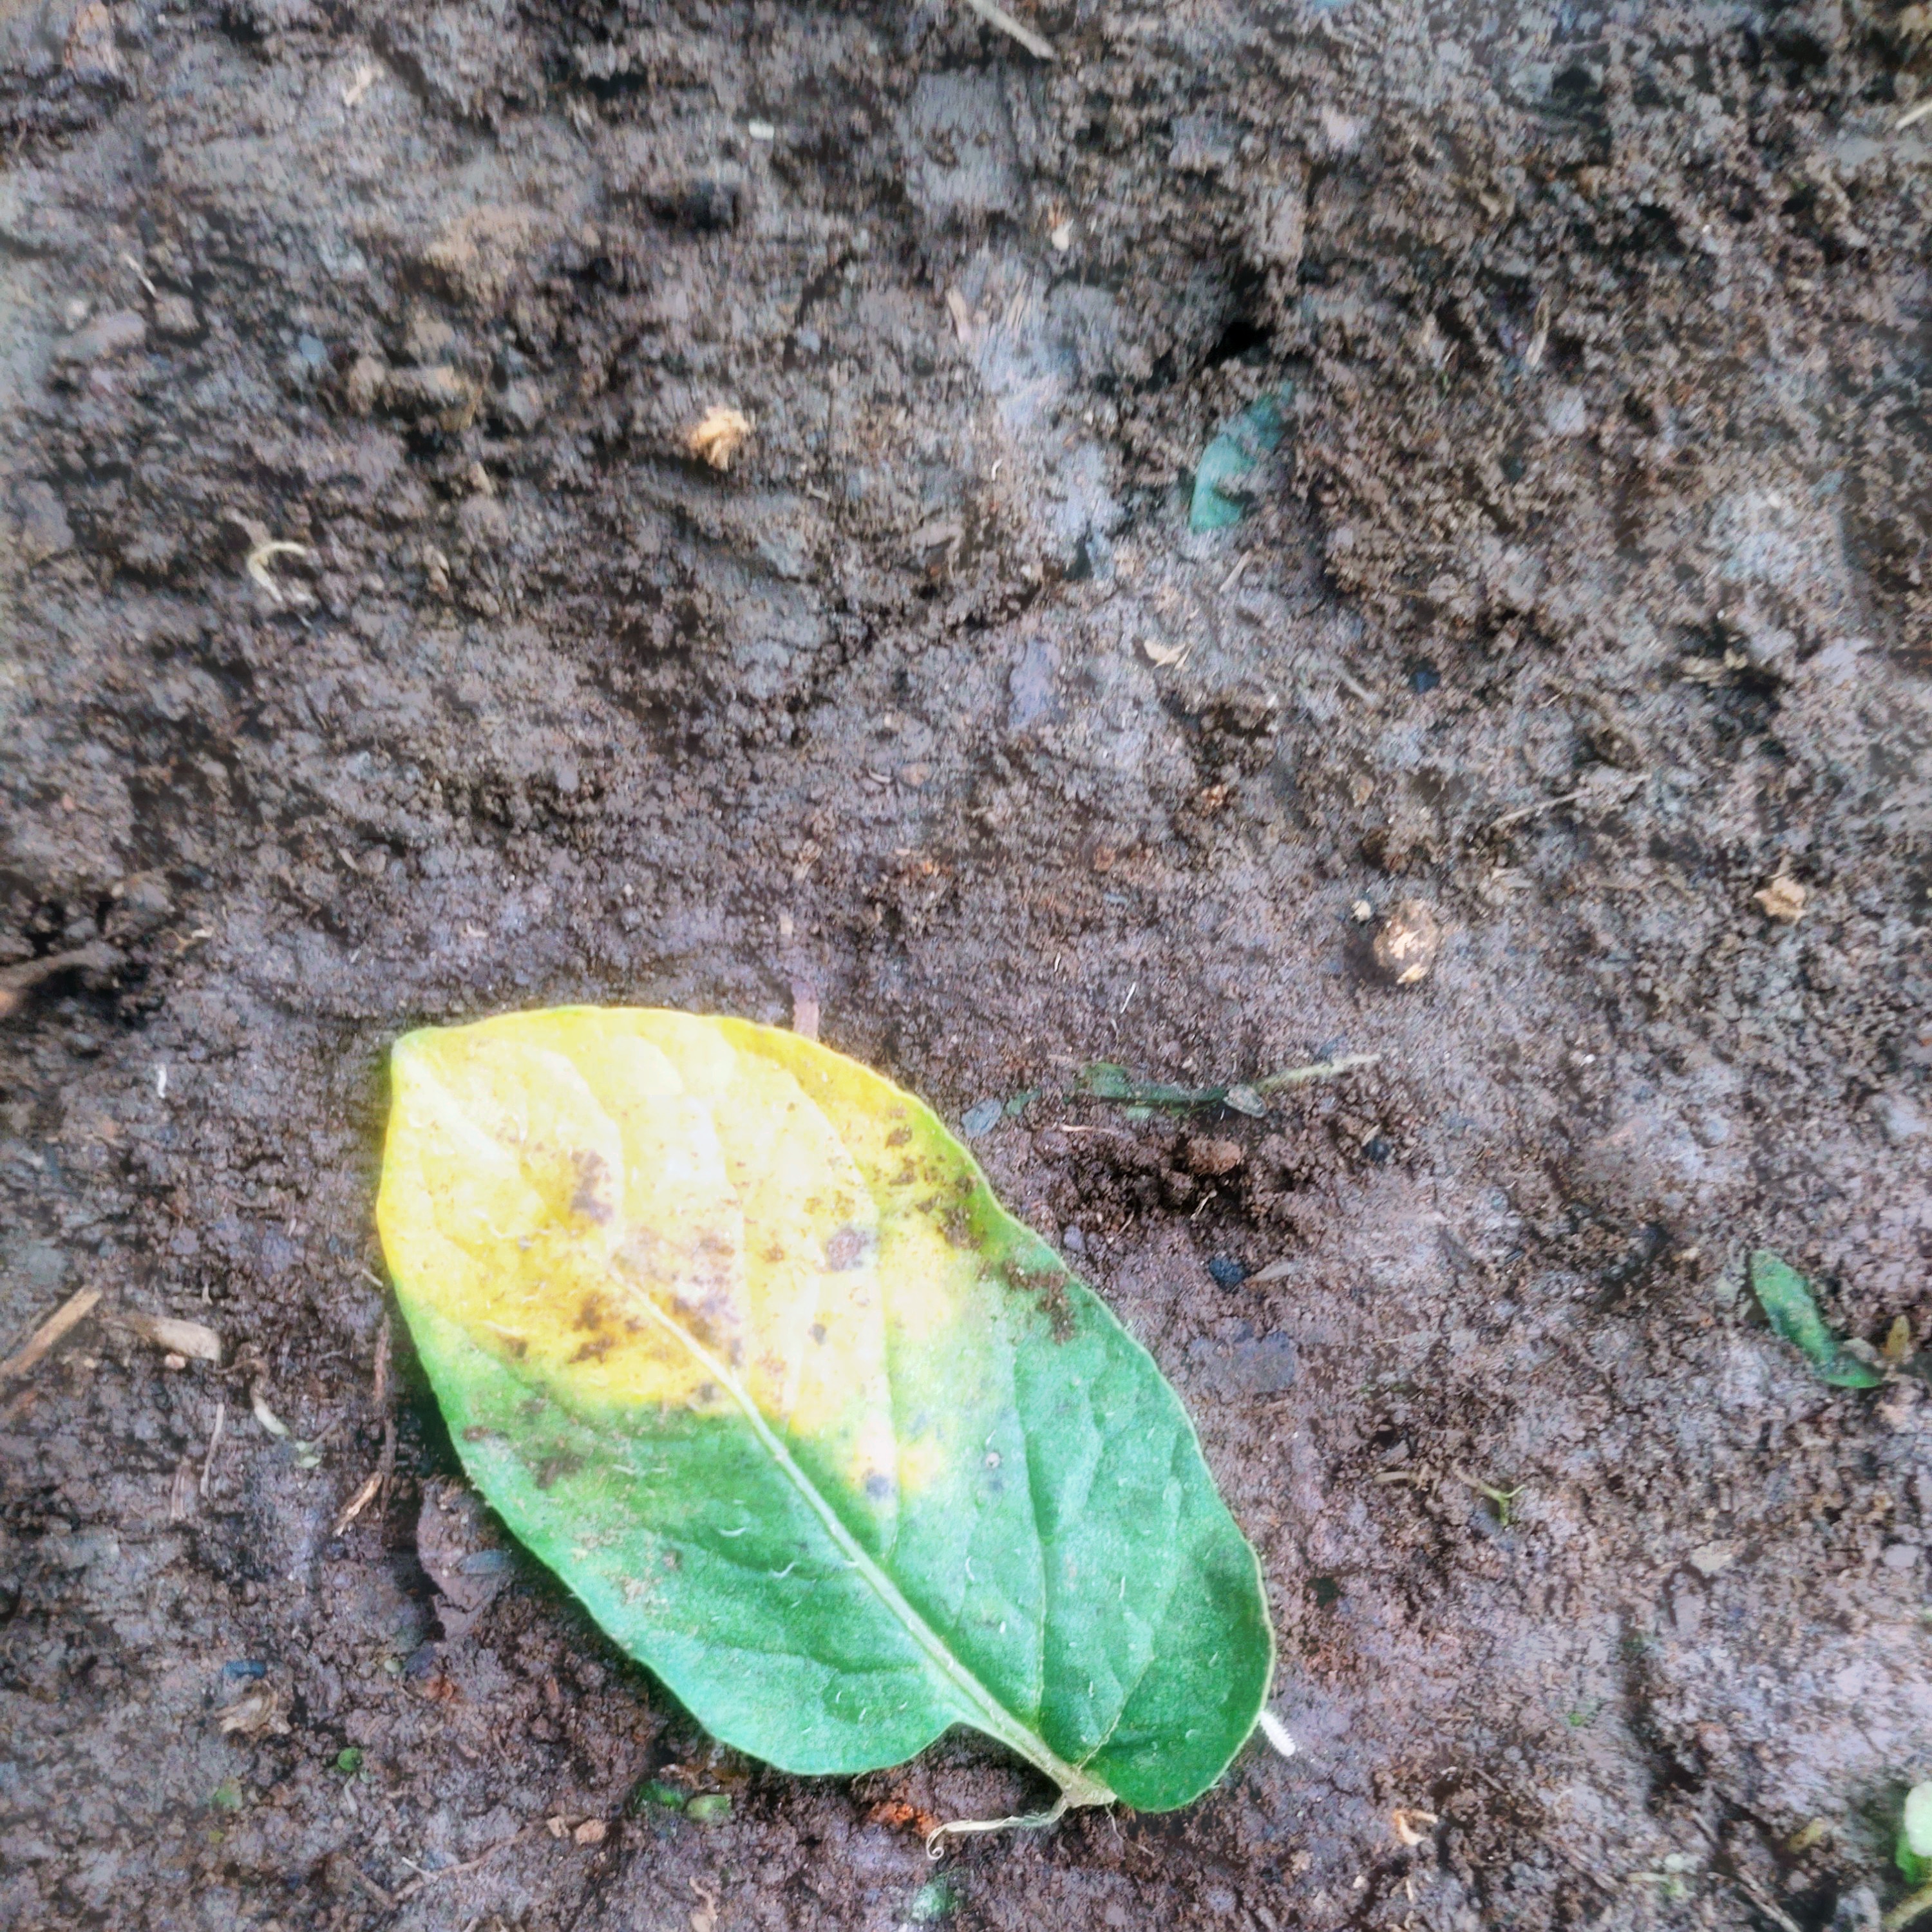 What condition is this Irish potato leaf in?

late blight
